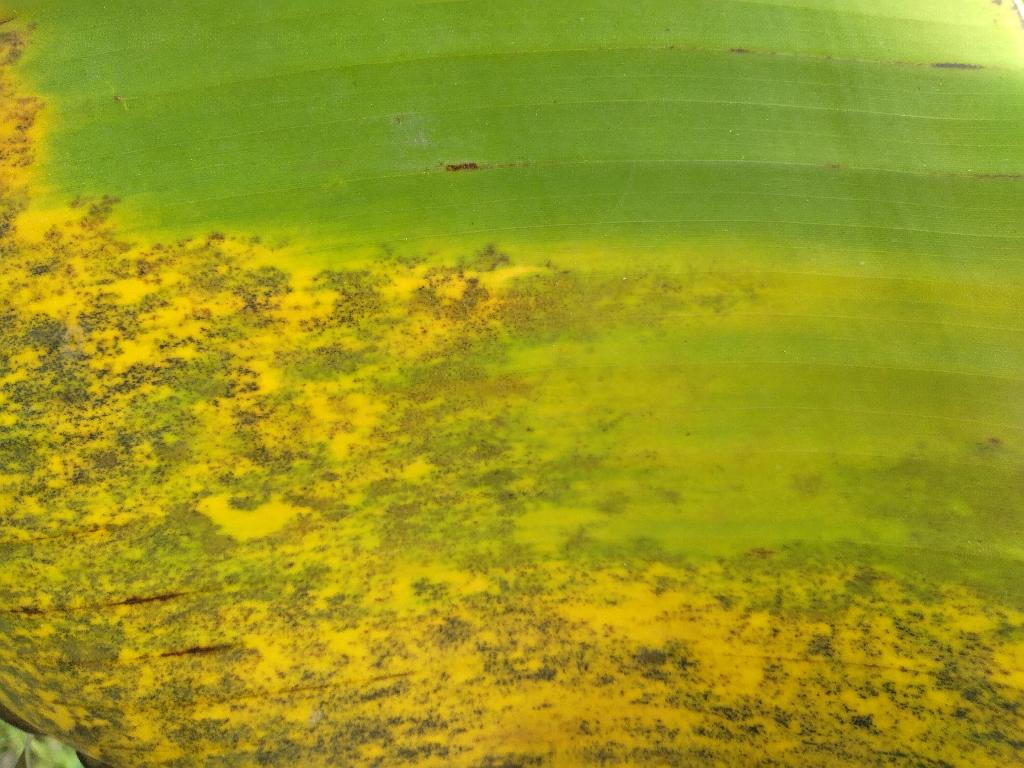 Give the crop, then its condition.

banana, black sigatoka
